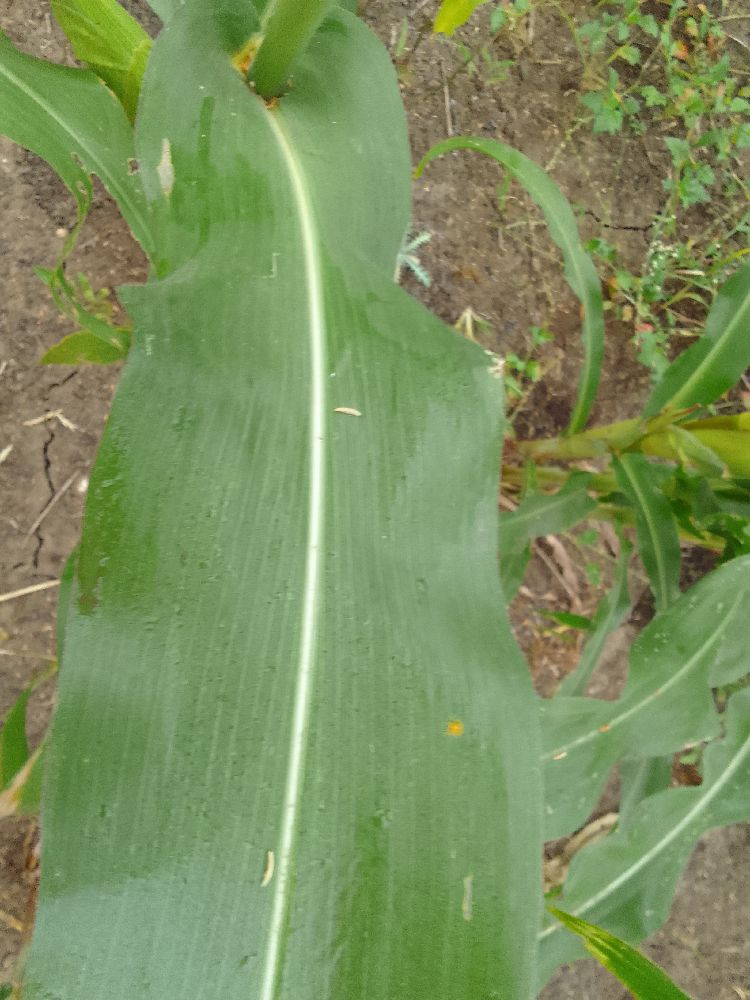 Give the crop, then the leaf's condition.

maize, healthy
